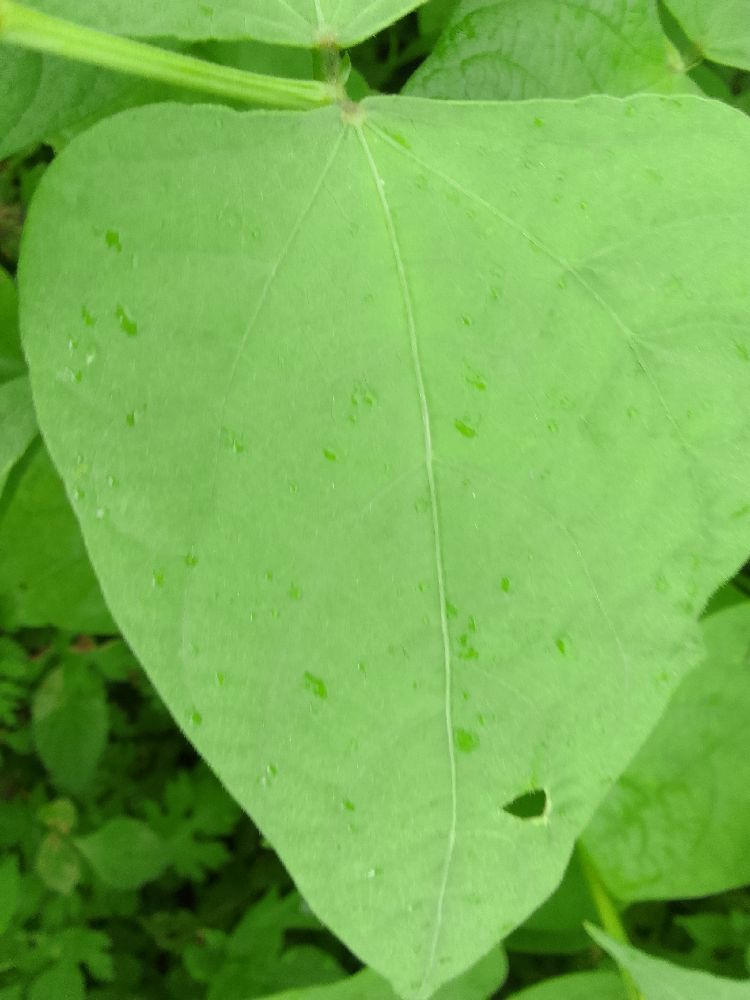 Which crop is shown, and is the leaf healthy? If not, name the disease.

common bean, healthy
